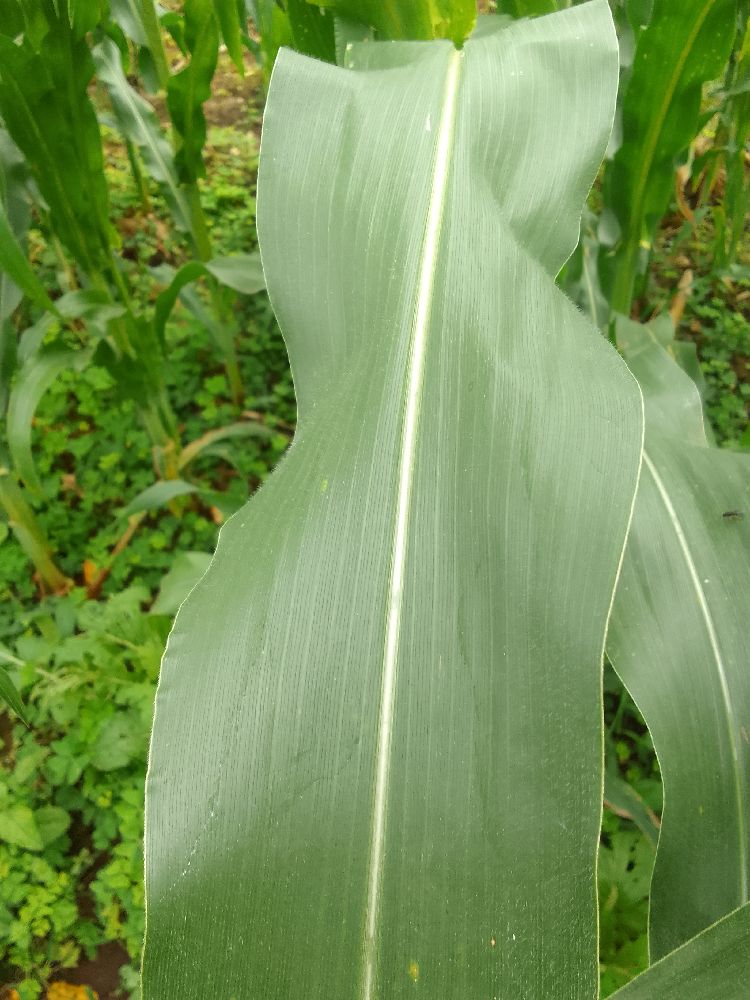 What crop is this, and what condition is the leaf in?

maize, healthy
